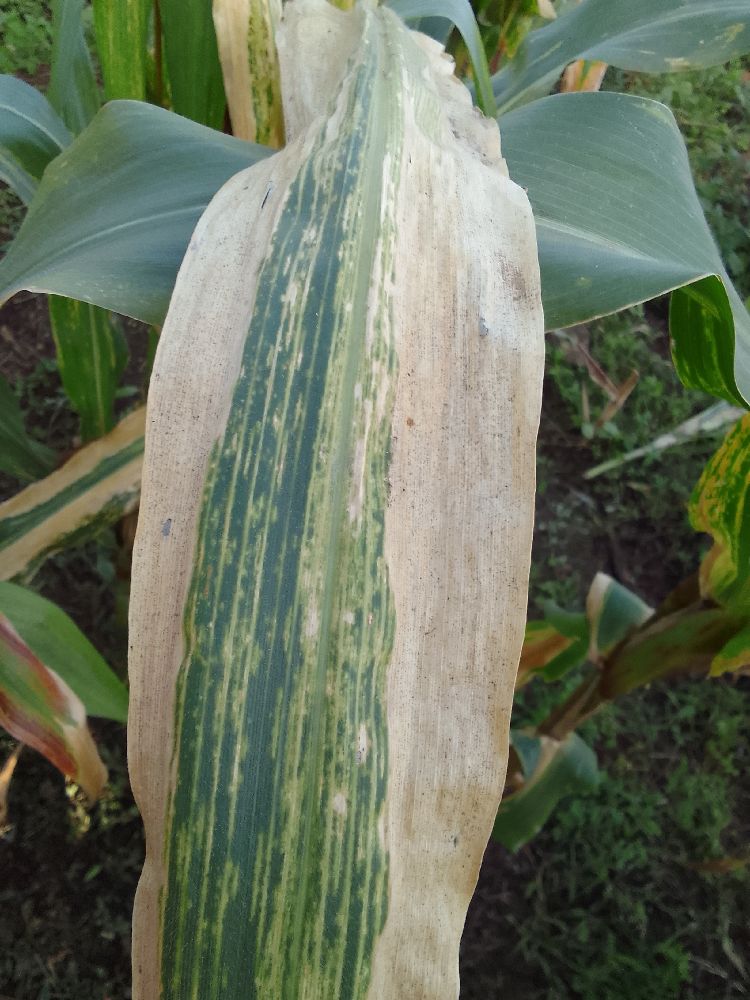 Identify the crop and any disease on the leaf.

maize, maize lethal necrosis
